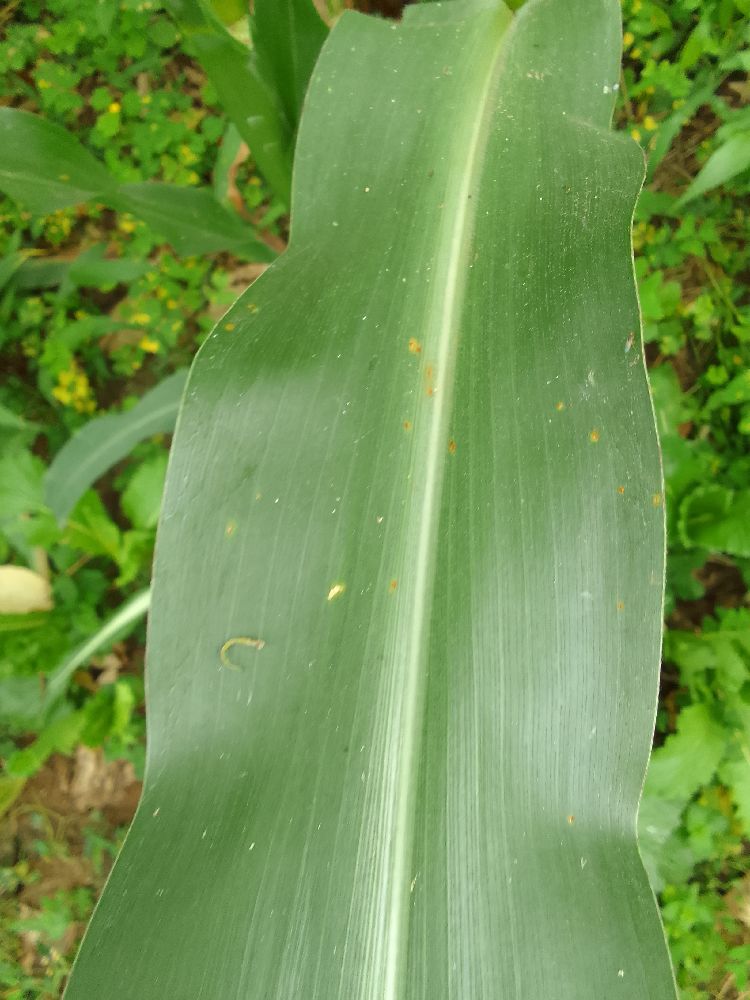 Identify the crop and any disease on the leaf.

maize, healthy
